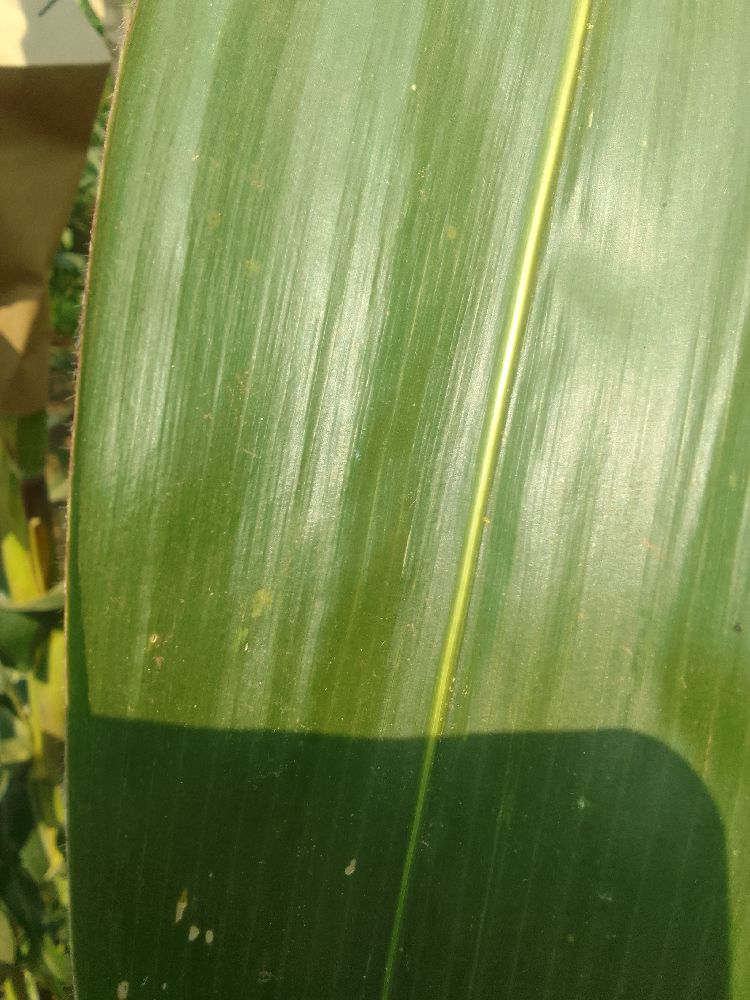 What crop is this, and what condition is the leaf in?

maize, healthy
